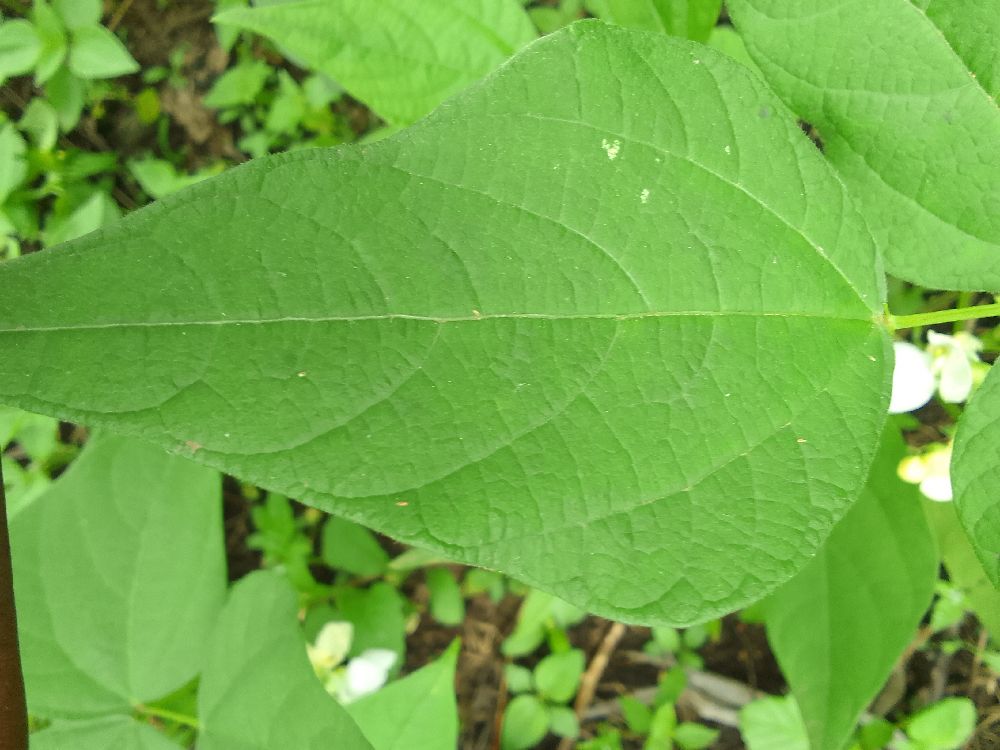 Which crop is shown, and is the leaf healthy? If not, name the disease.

common bean, healthy
